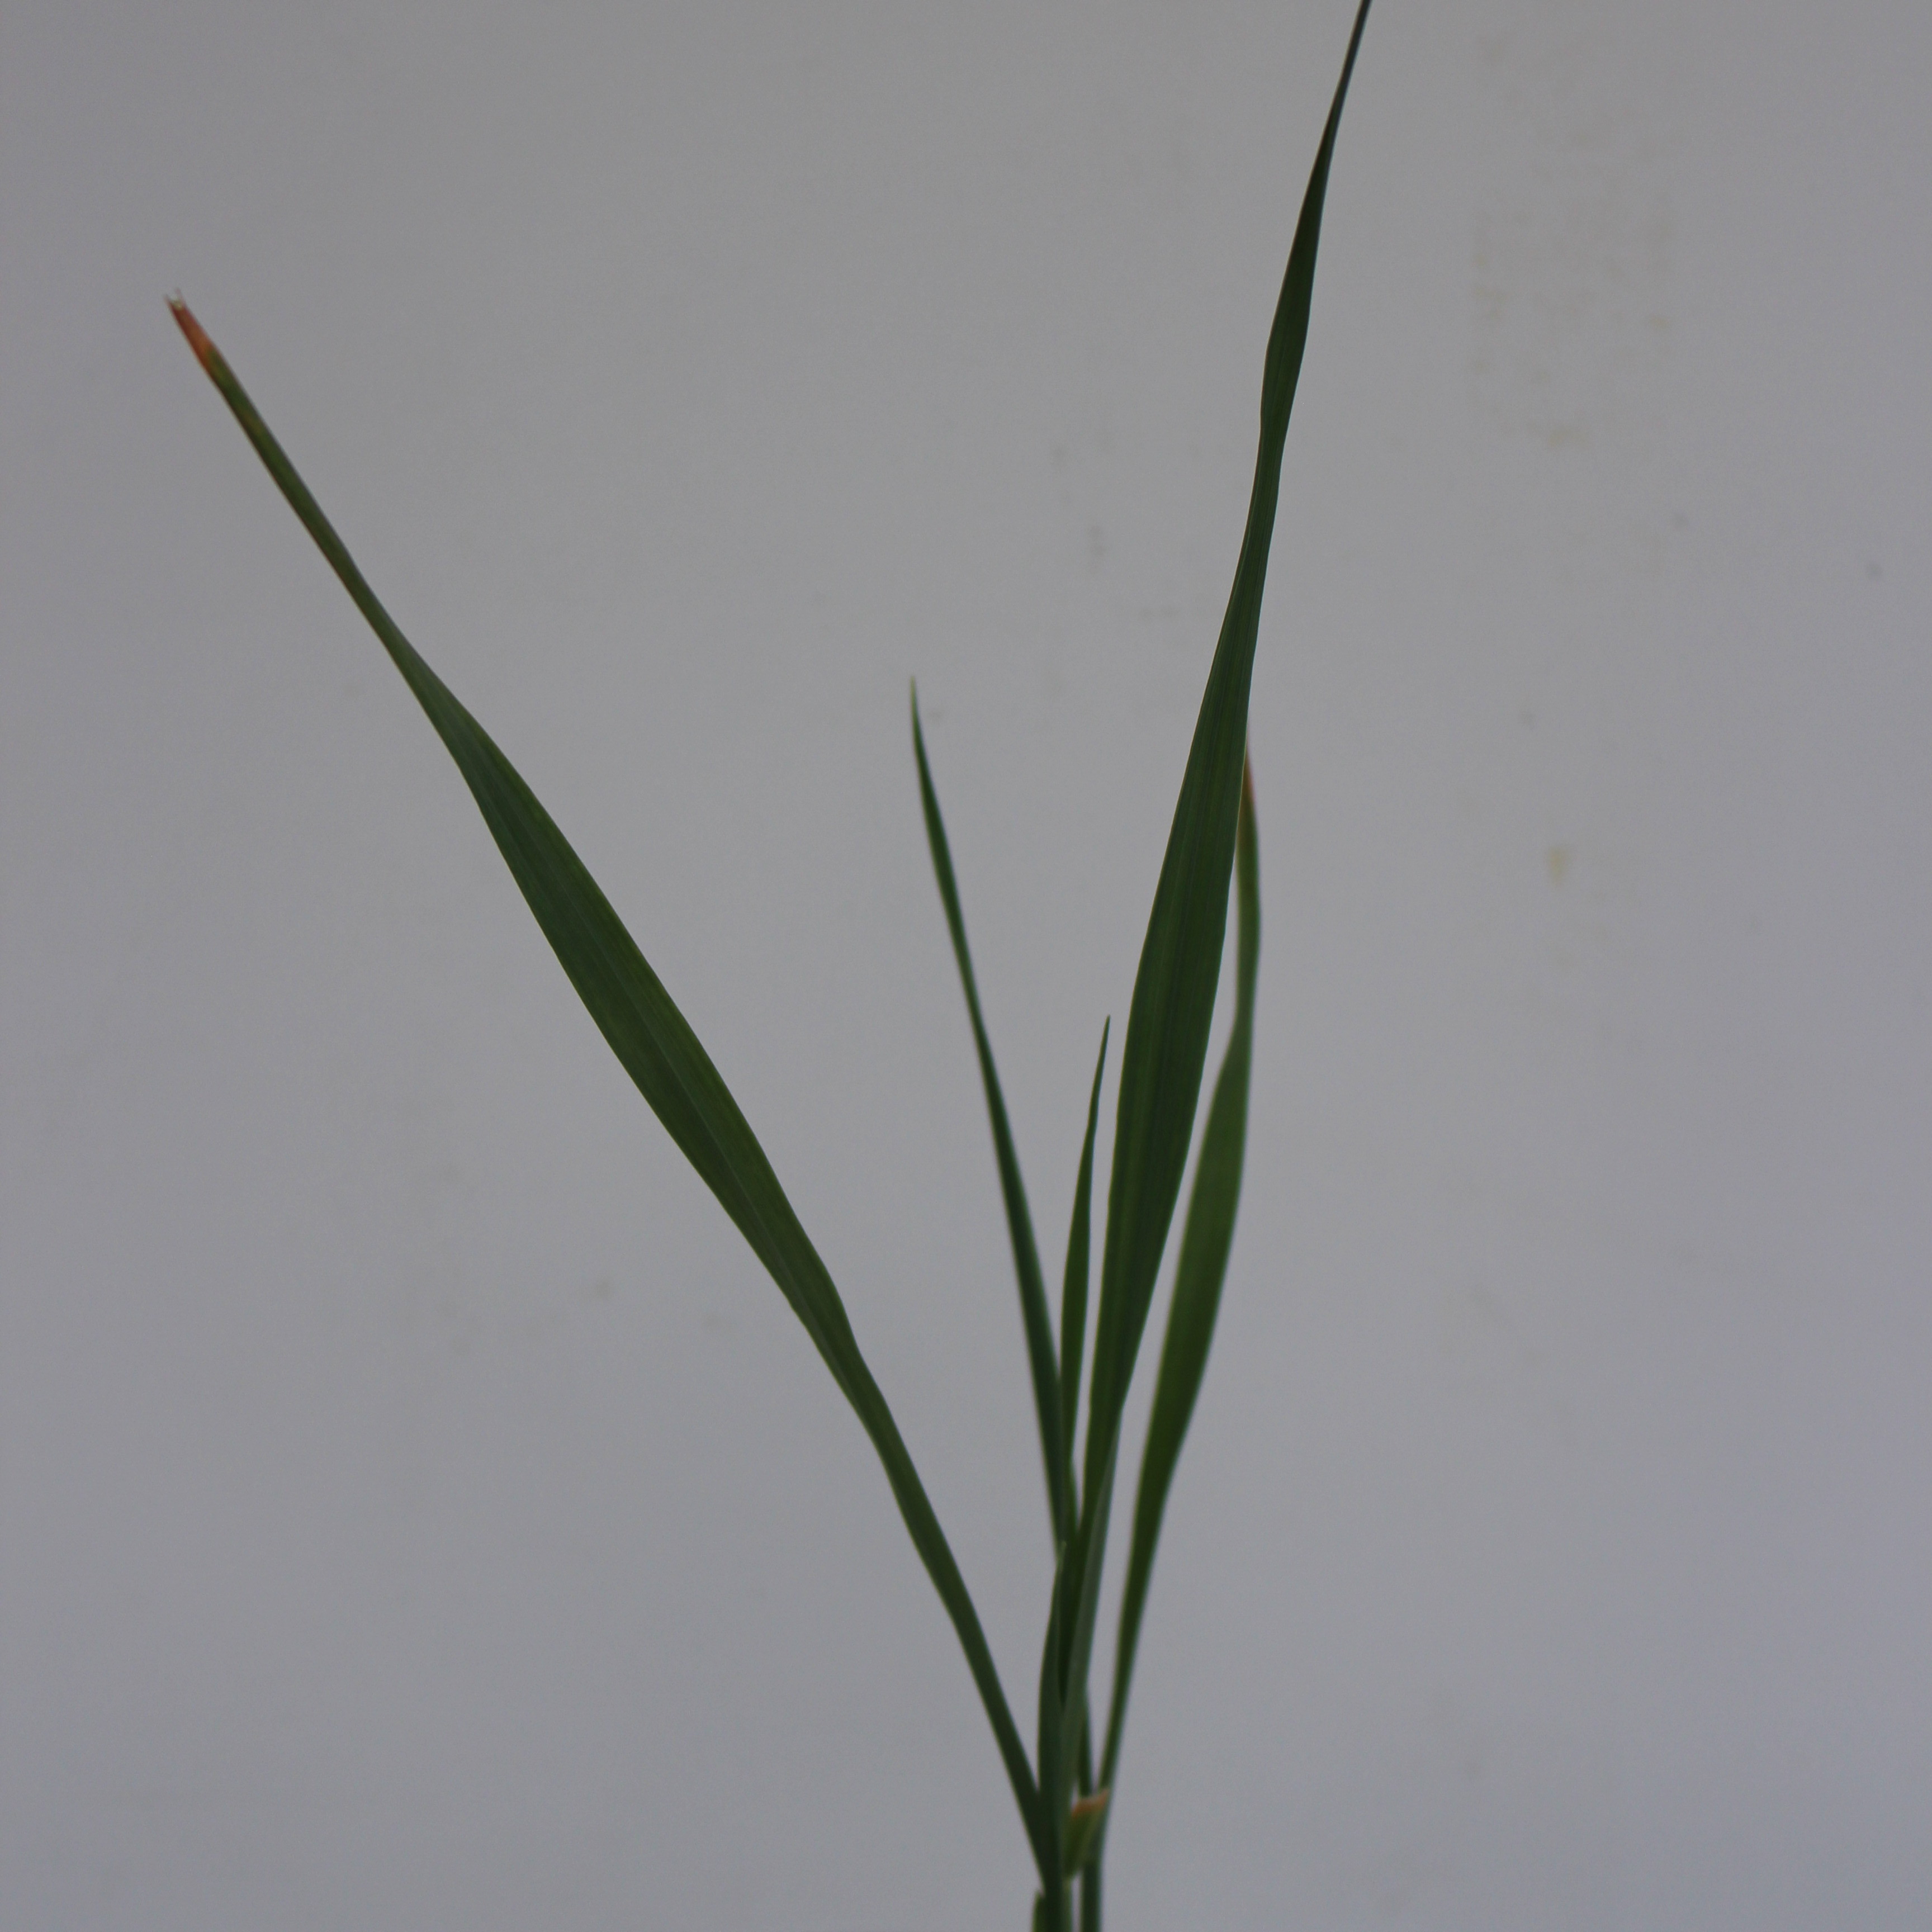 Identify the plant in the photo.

Avena sterilis
